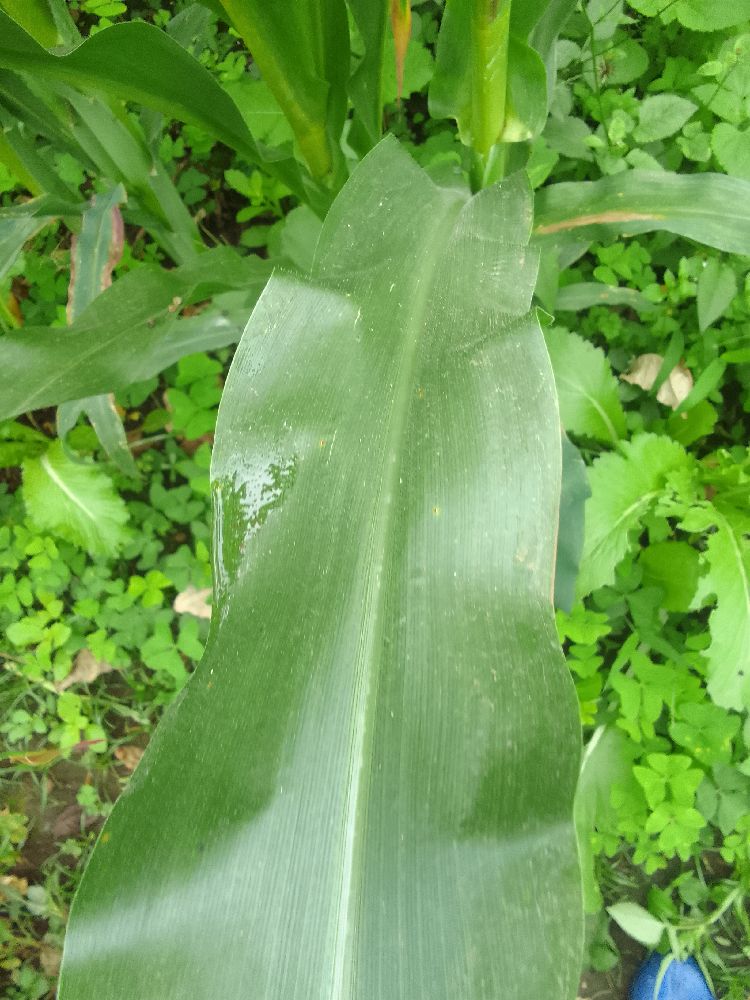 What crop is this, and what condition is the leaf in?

maize, healthy
